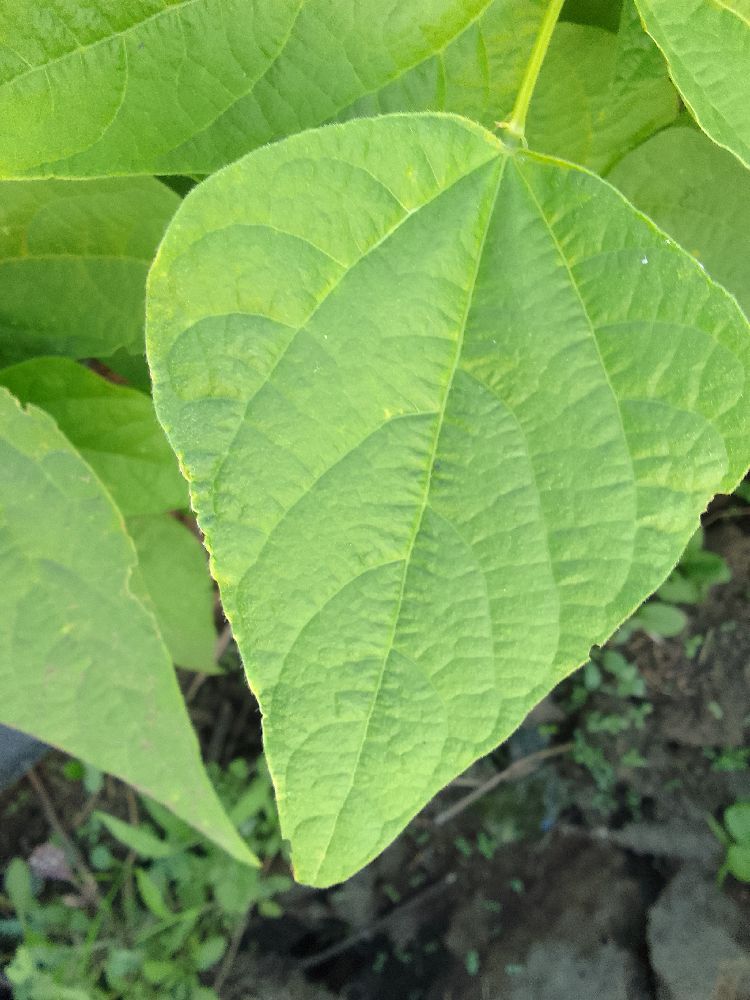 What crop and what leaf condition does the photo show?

common bean, healthy
